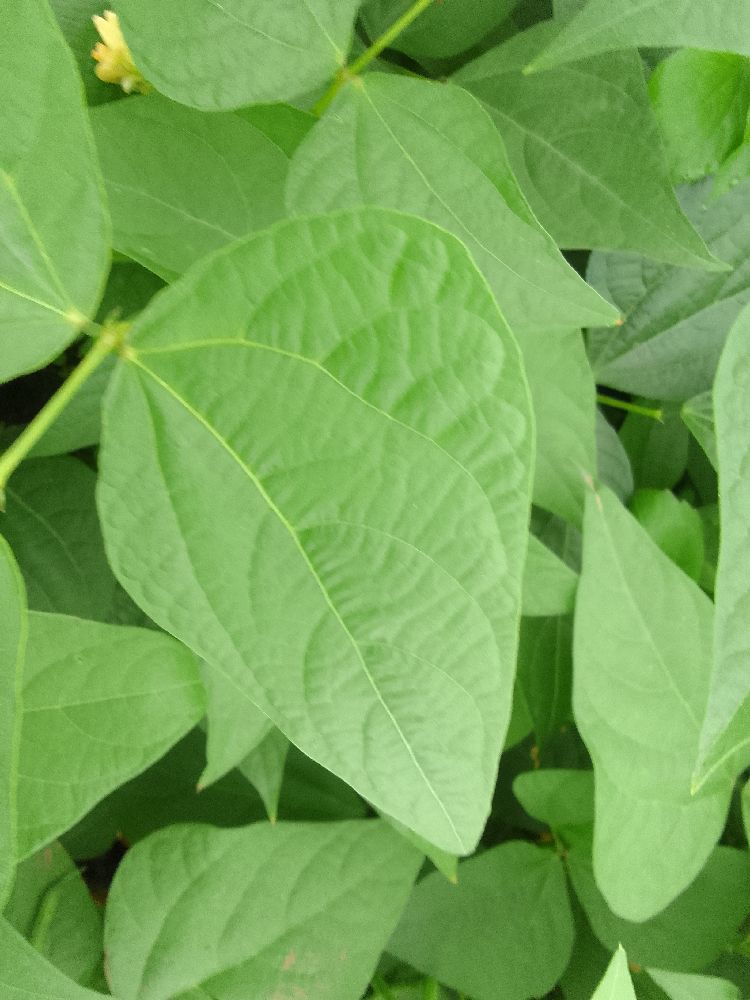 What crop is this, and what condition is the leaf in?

common bean, healthy
